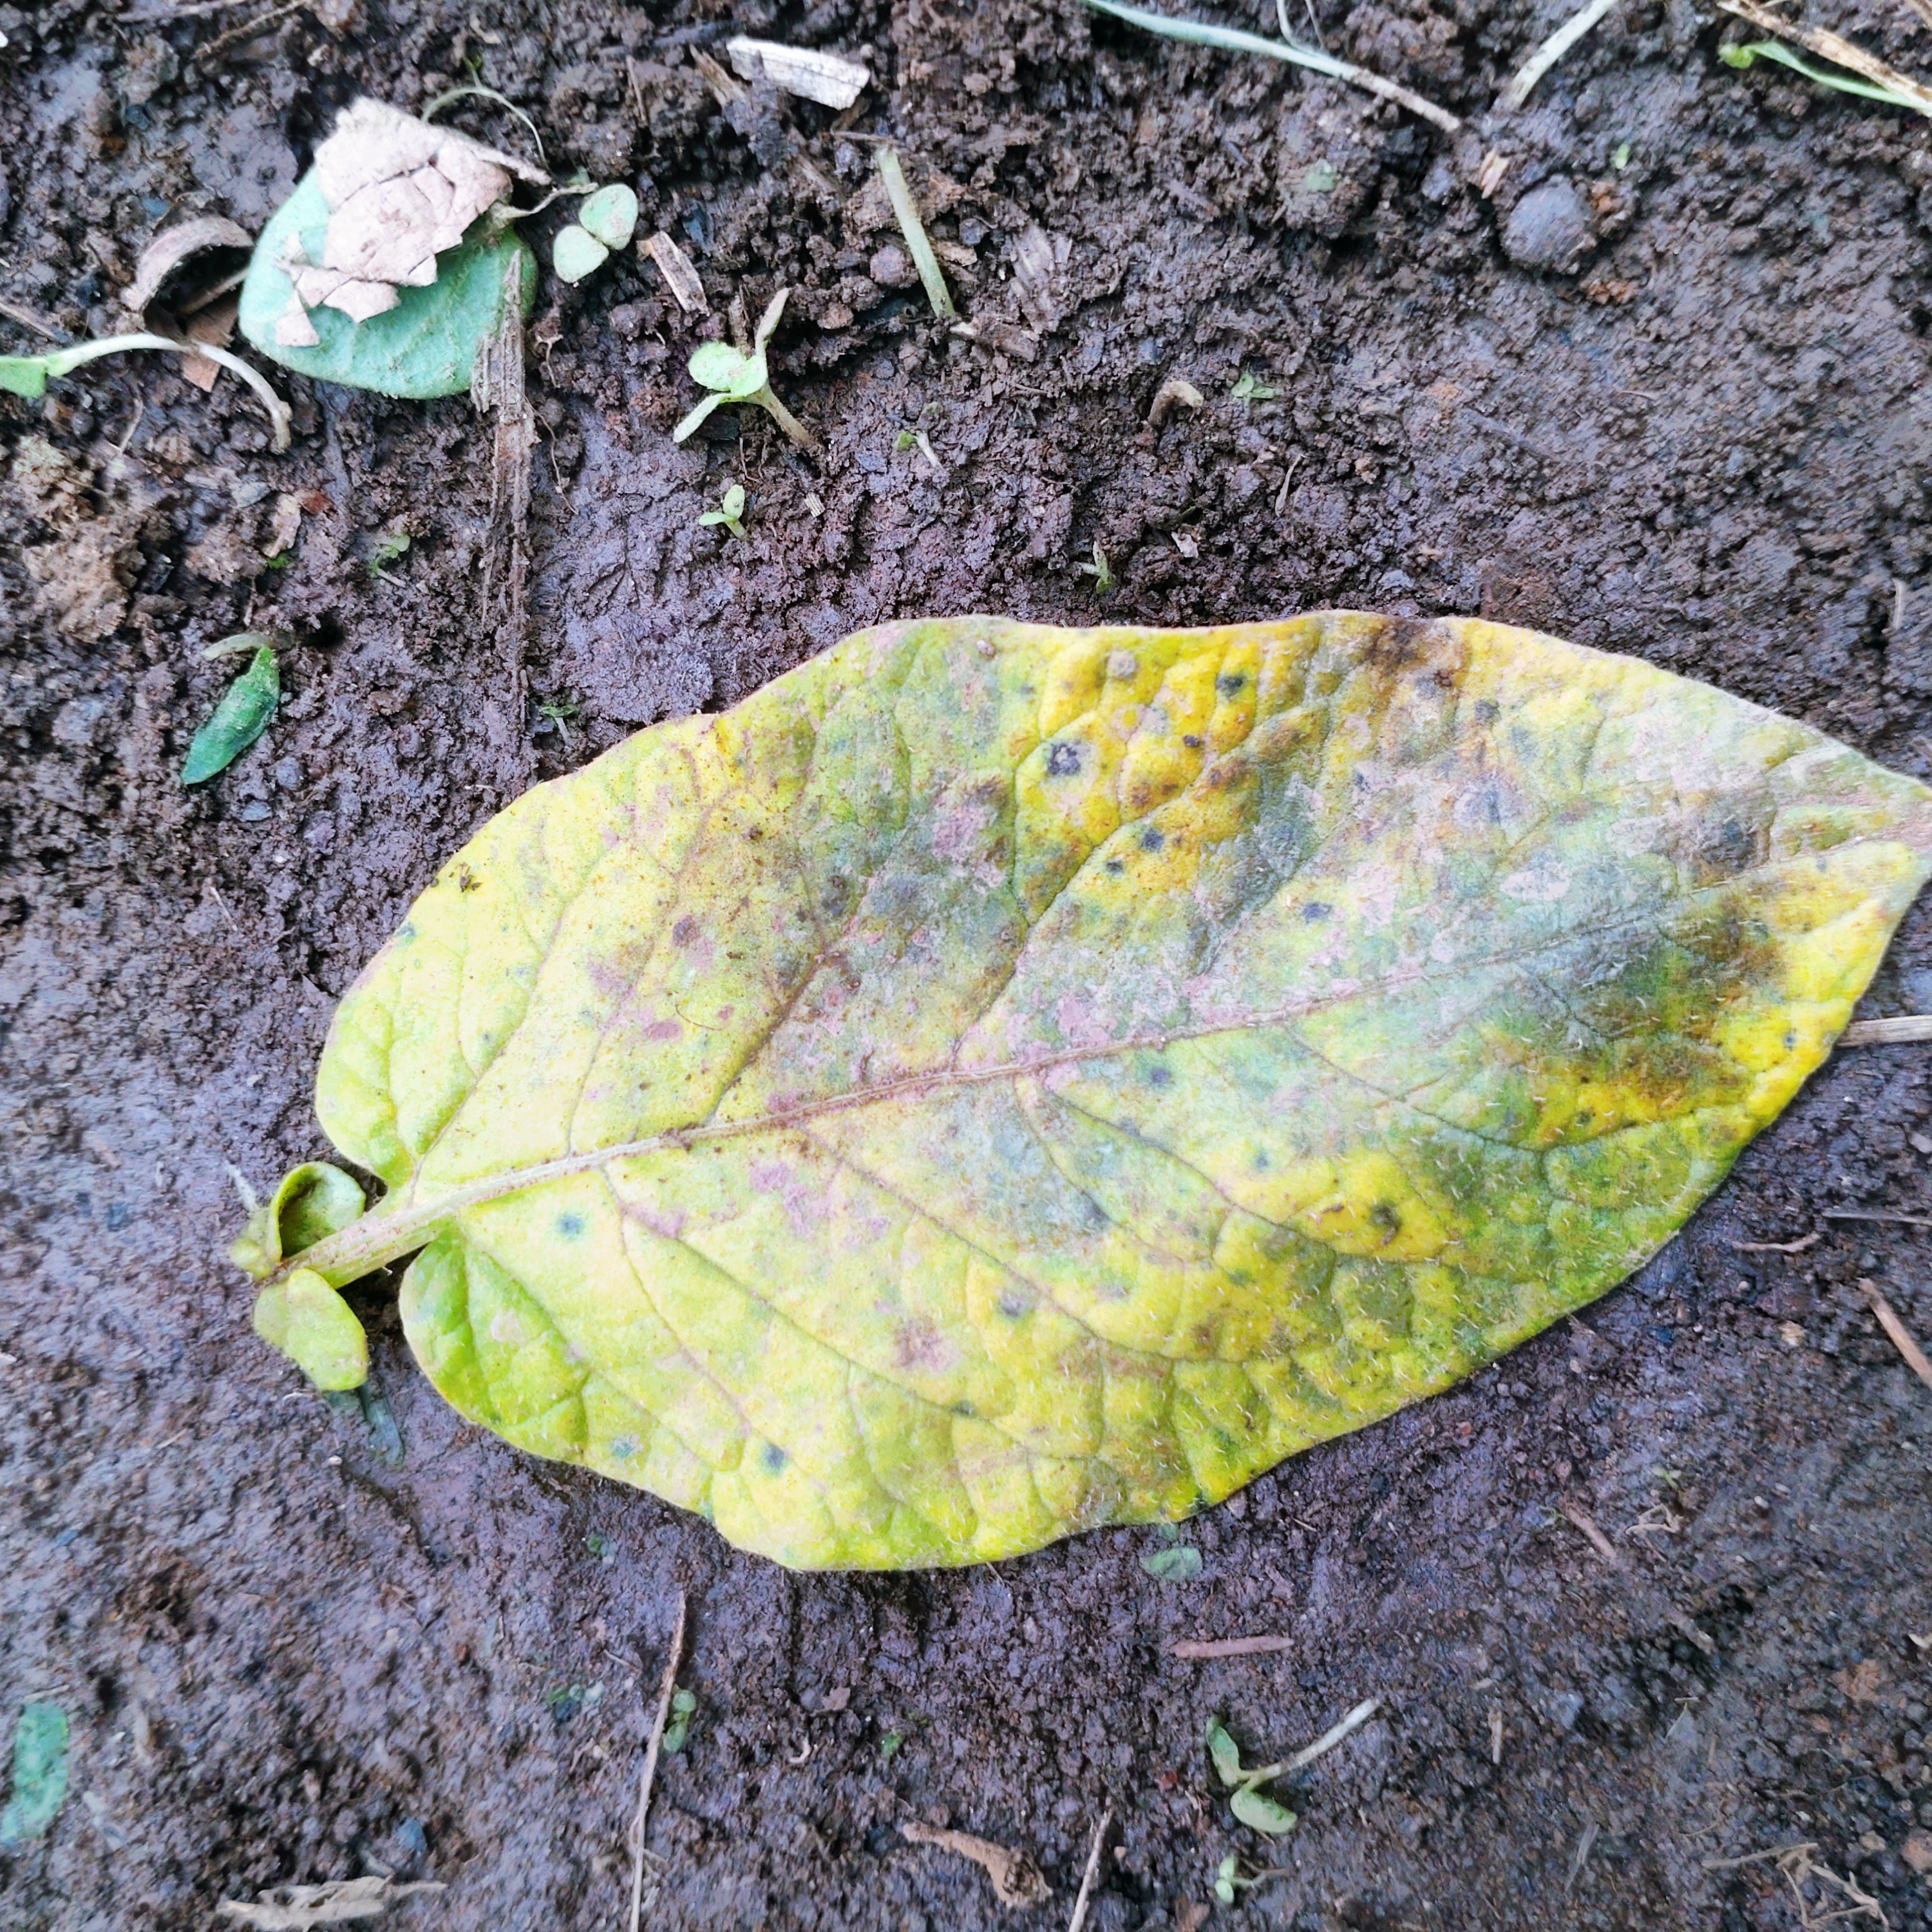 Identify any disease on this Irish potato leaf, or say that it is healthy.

late blight
